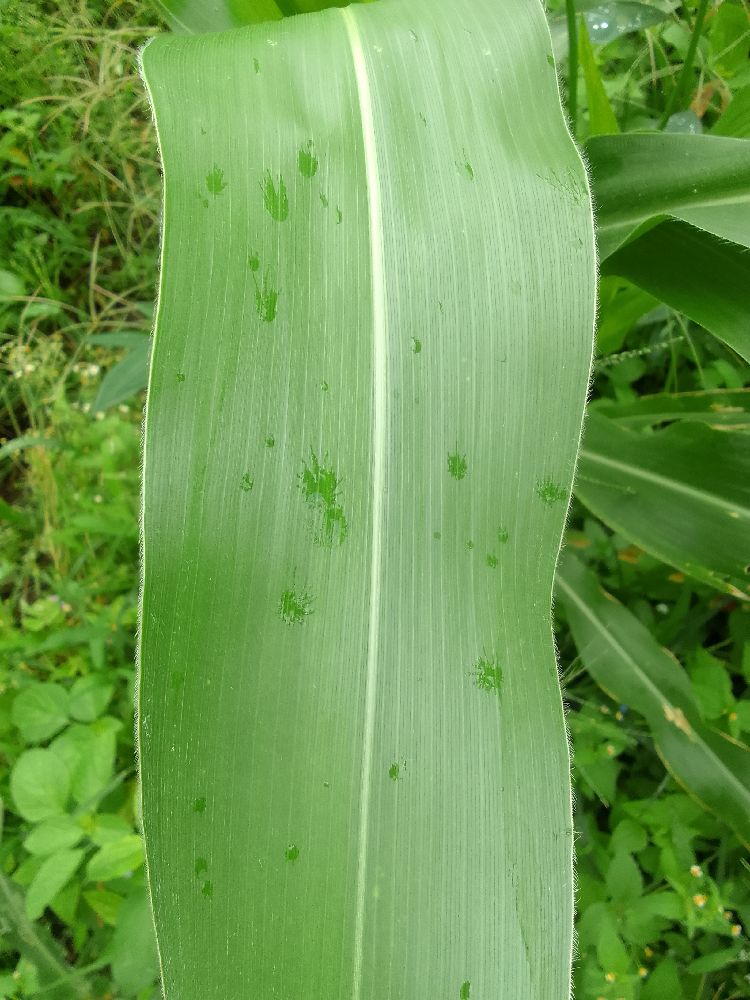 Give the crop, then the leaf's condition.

maize, healthy
